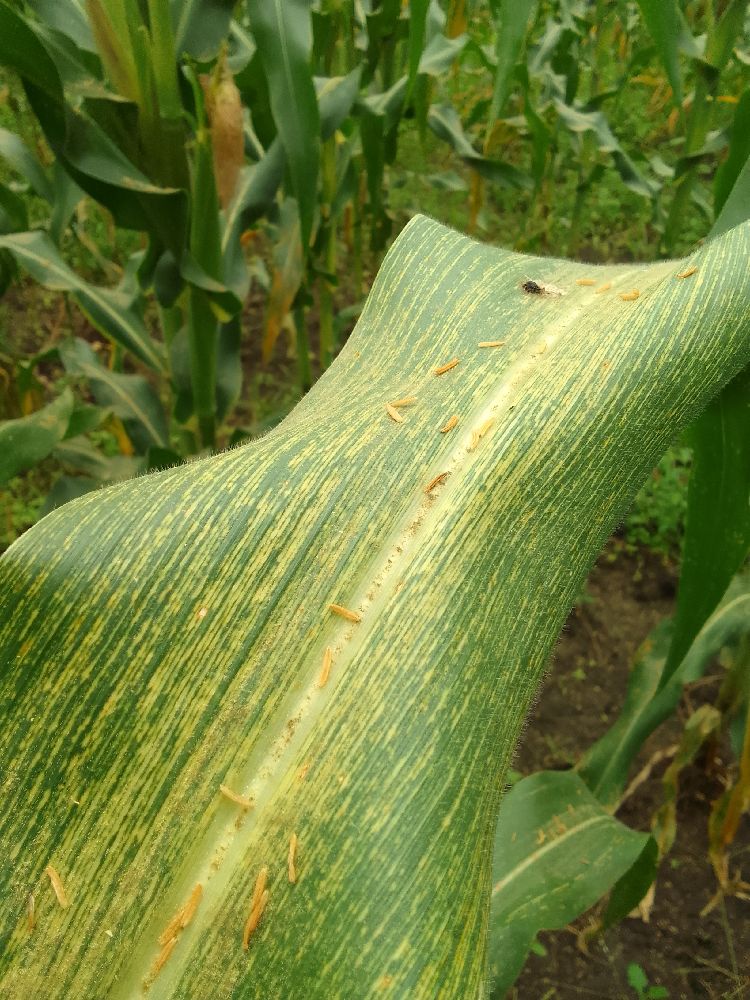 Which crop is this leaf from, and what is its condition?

maize, maize streak virus
